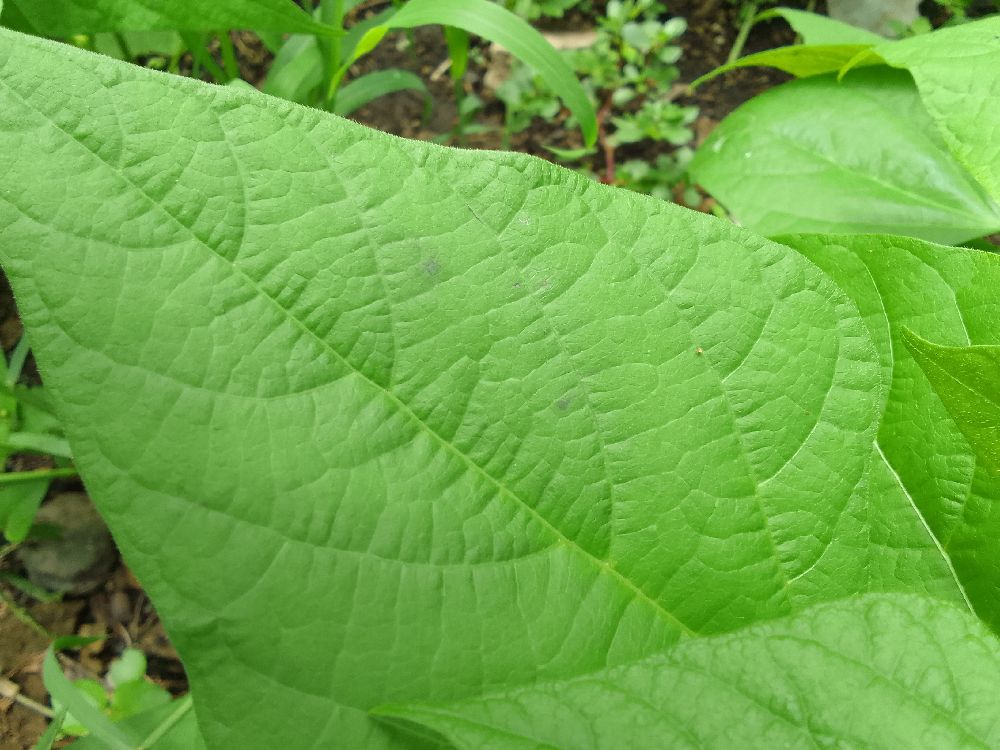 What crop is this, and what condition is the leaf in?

common bean, healthy
